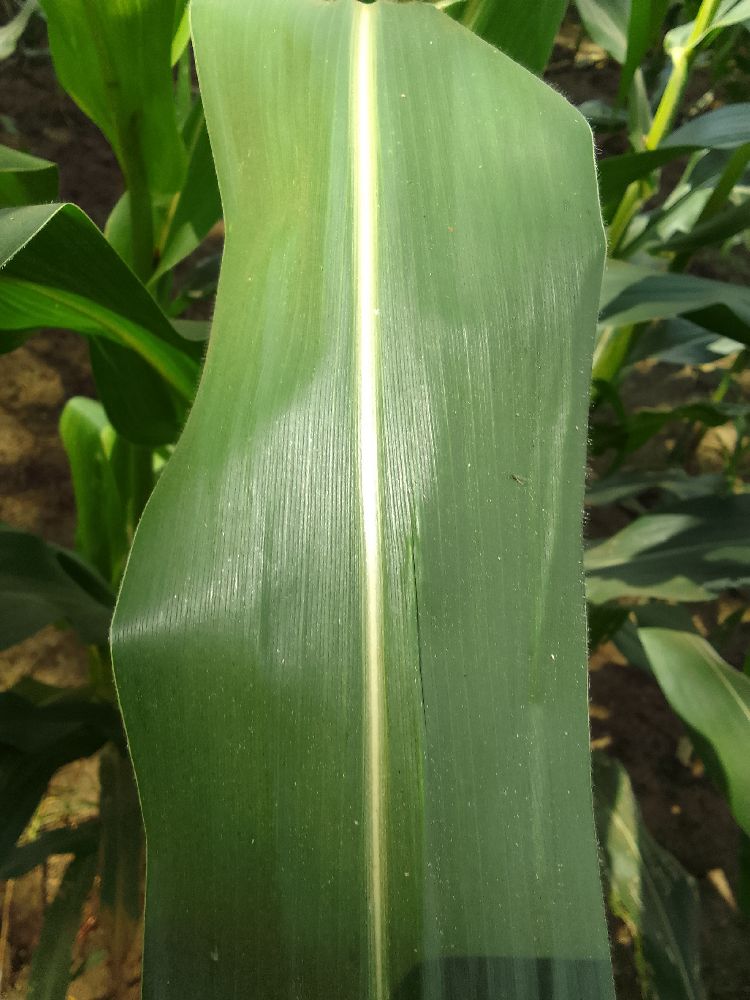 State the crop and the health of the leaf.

maize, healthy
